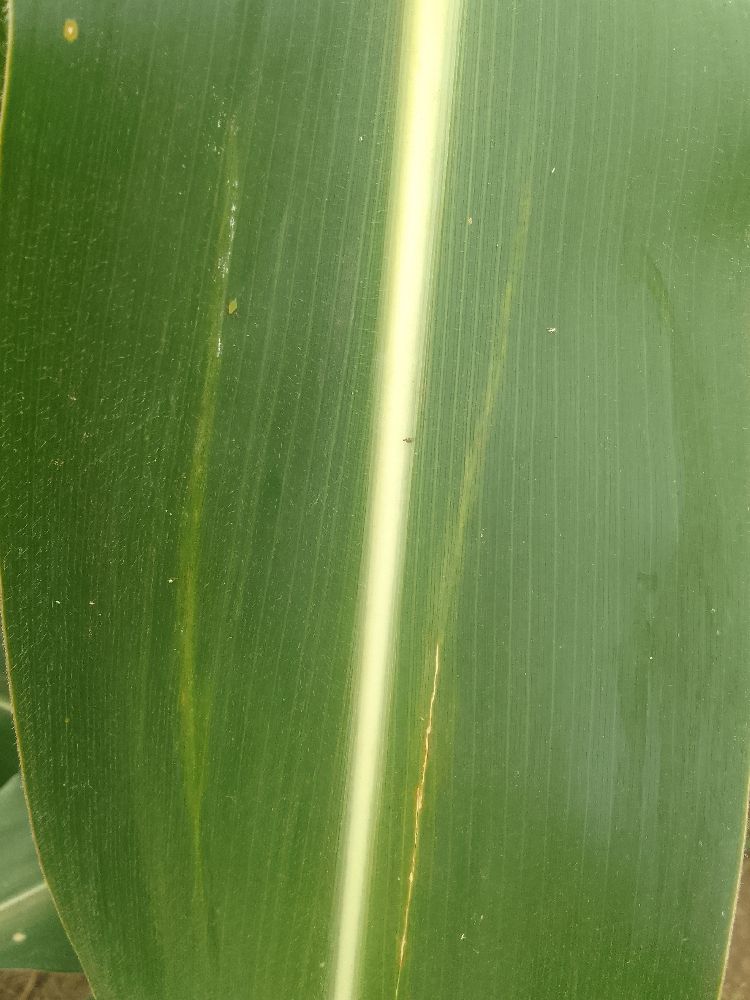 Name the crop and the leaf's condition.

maize, healthy
